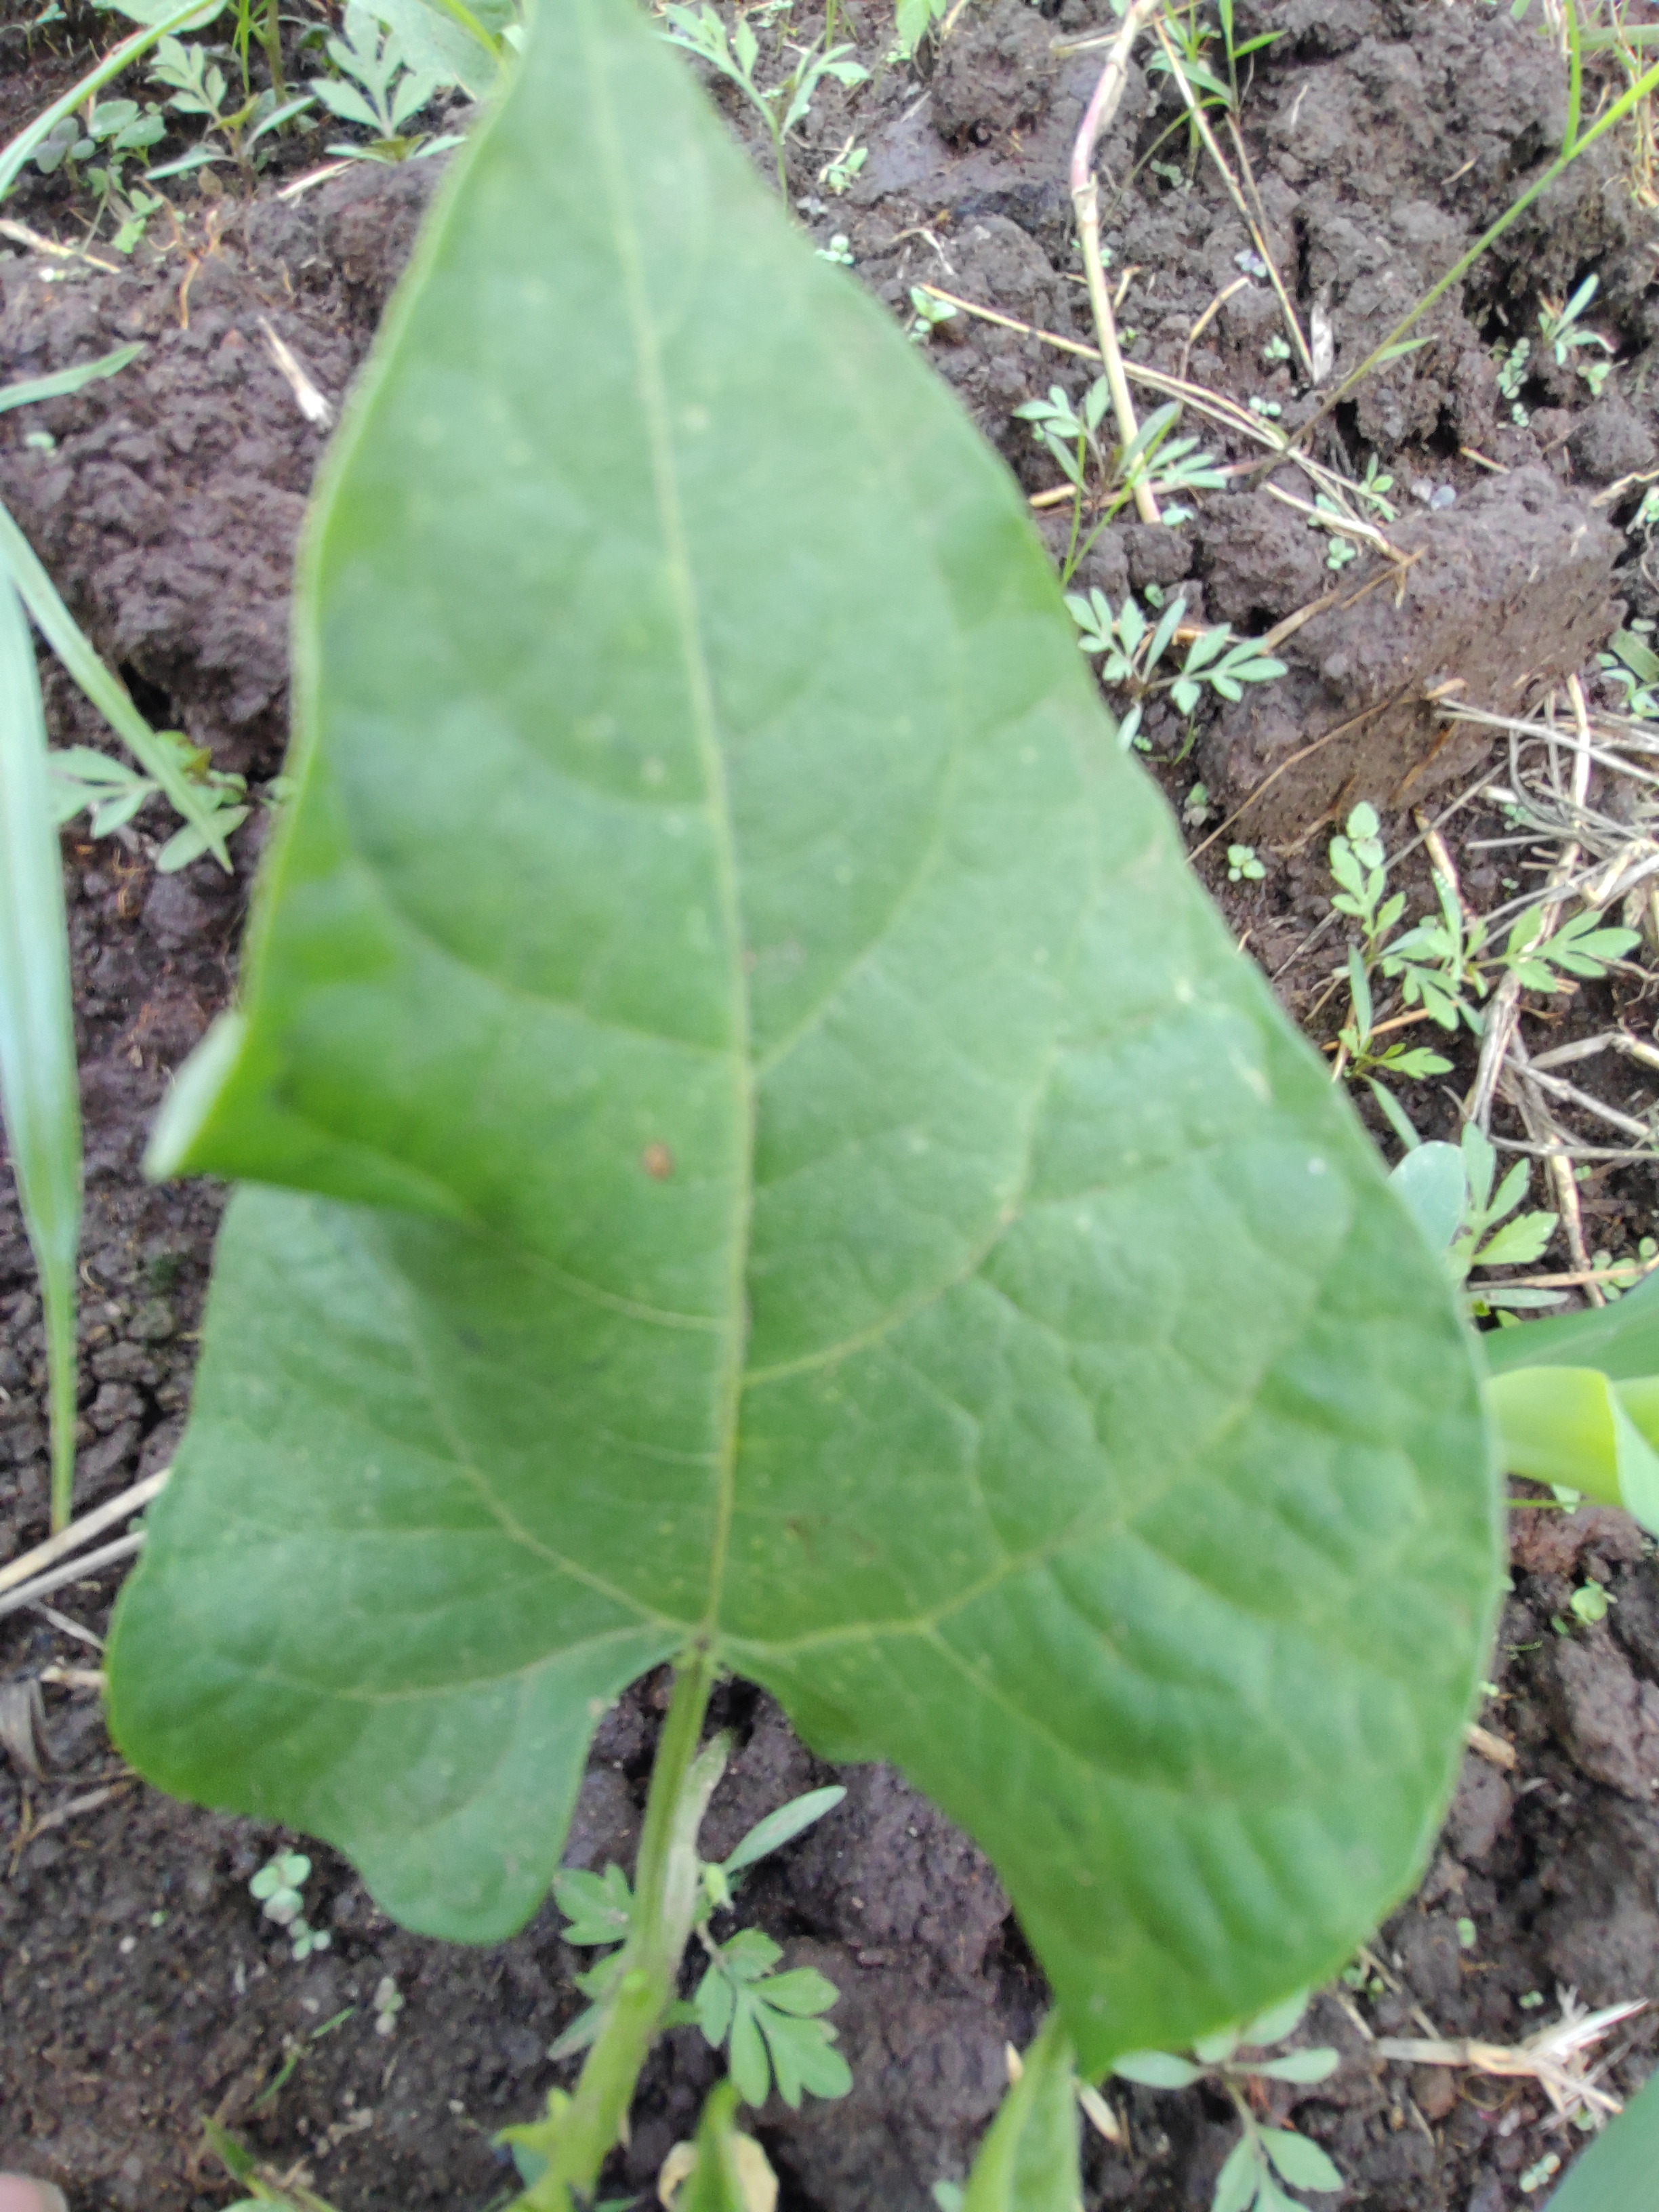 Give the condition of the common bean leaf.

healthy
